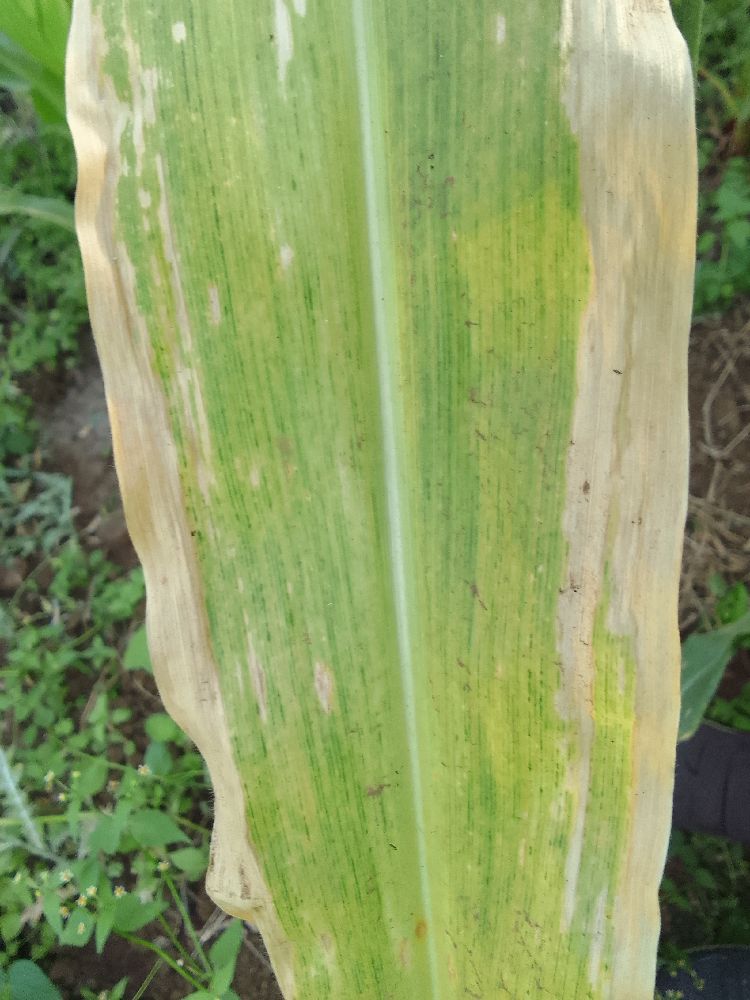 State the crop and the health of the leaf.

maize, maize lethal necrosis
